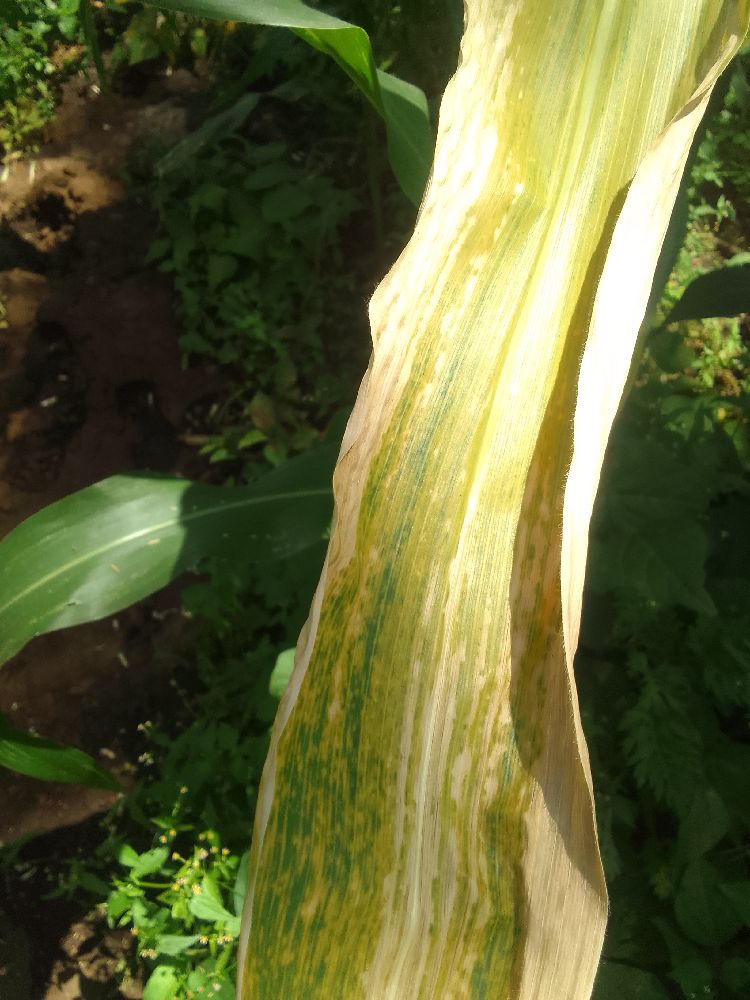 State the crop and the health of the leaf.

maize, maize lethal necrosis
